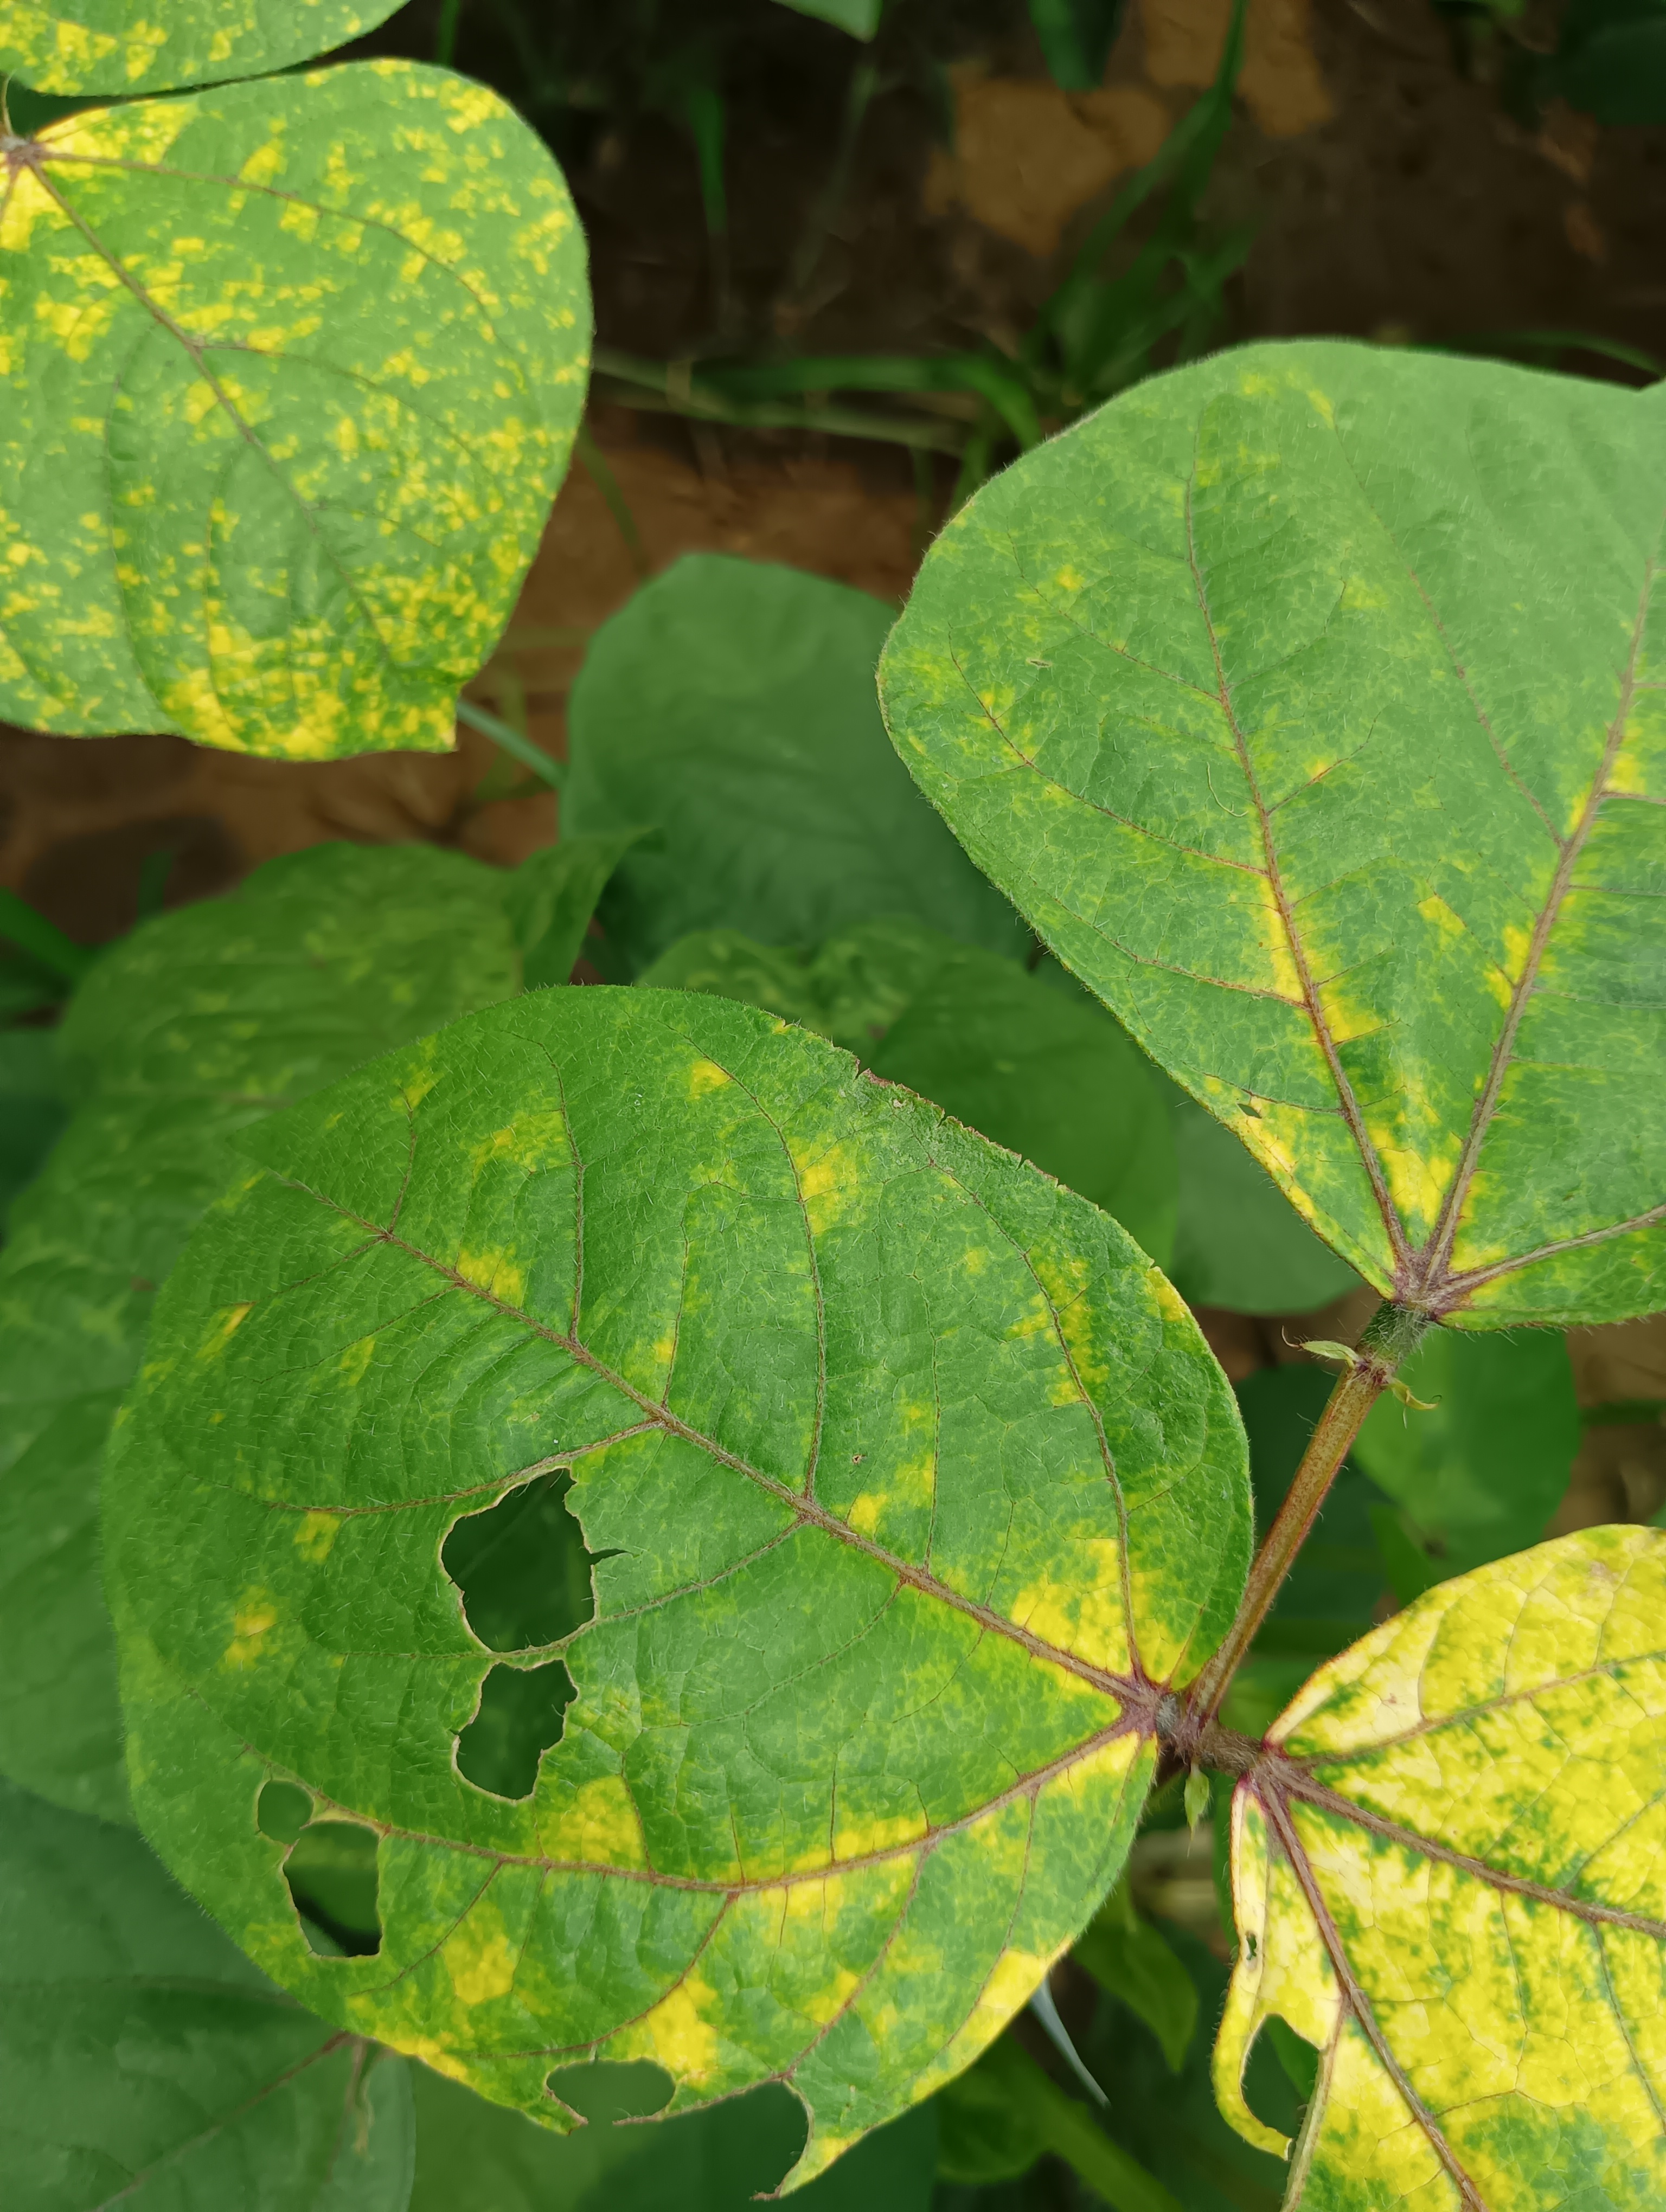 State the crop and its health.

mungbean, yellow mosaic
